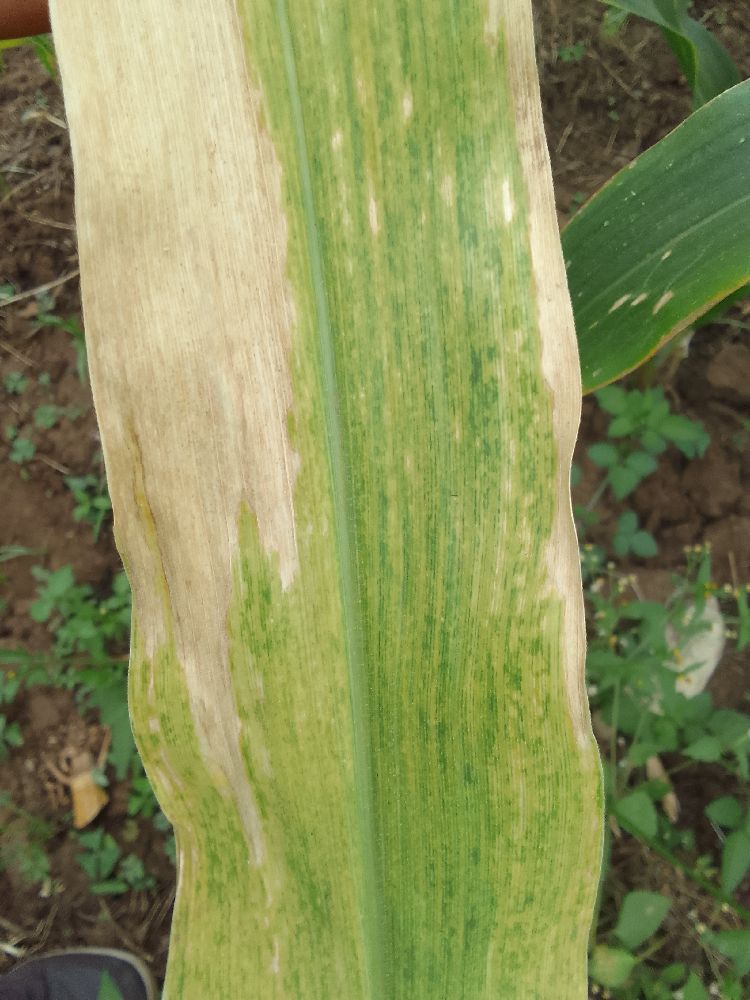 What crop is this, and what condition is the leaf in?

maize, maize lethal necrosis
